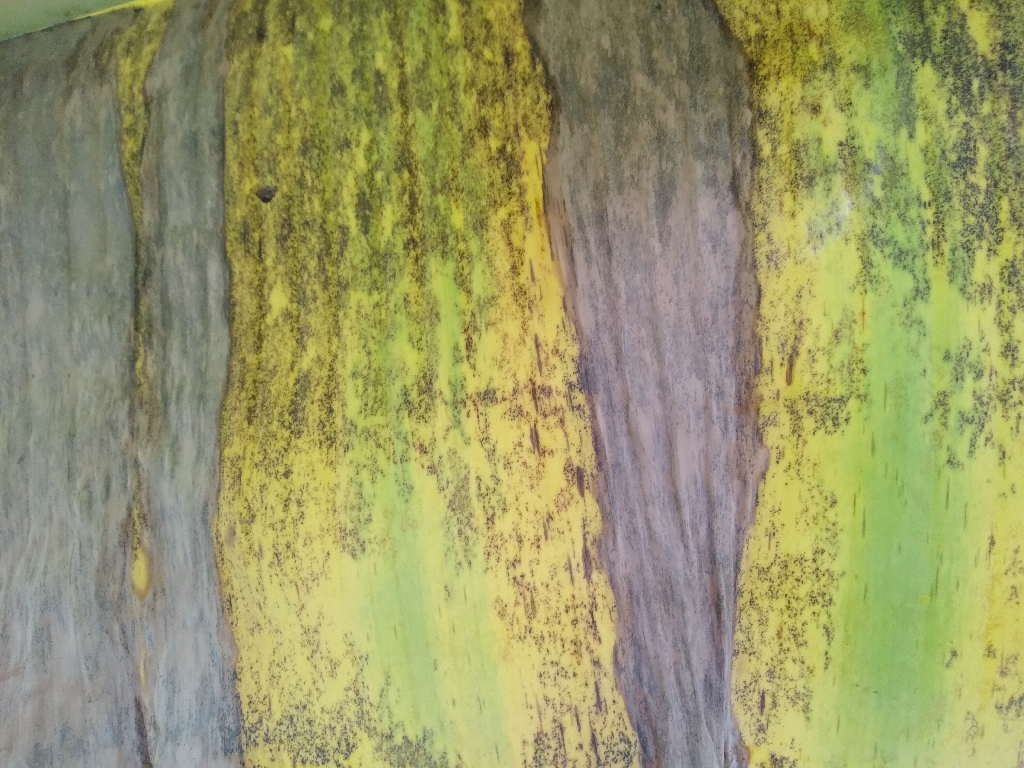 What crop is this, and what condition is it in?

banana, black sigatoka
